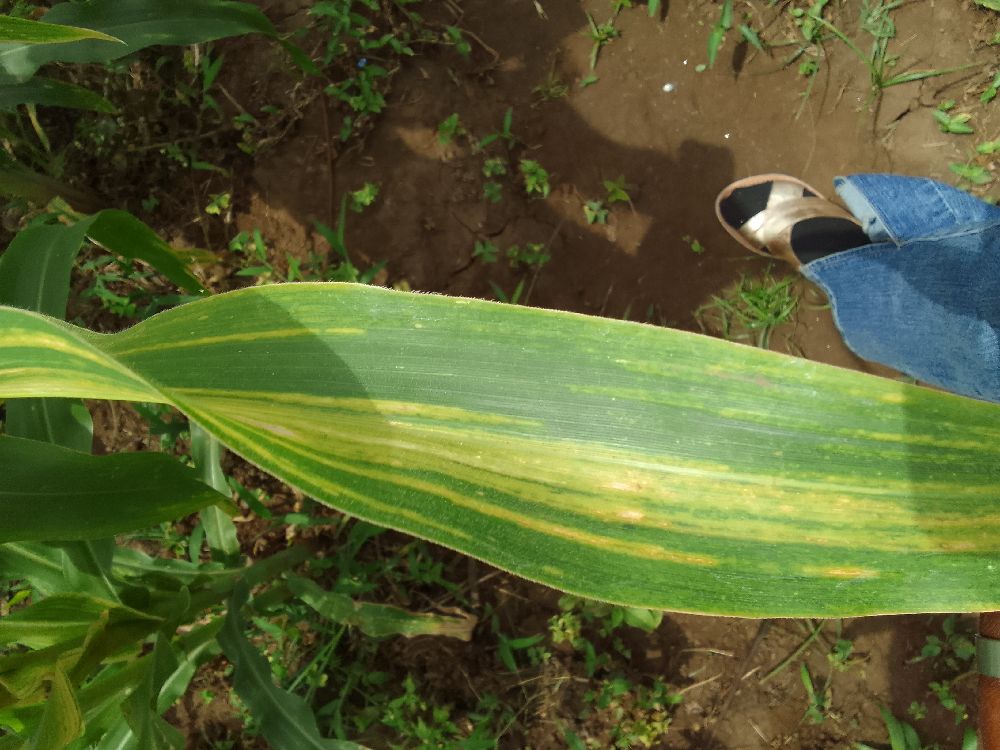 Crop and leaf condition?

maize, maize lethal necrosis
